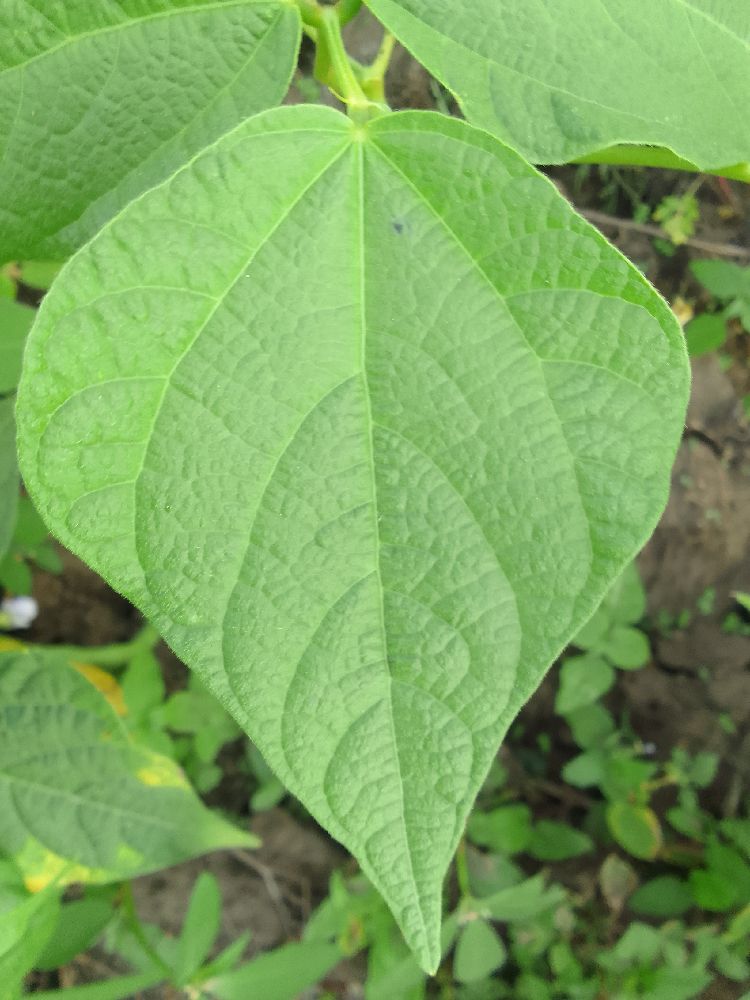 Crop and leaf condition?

common bean, healthy
